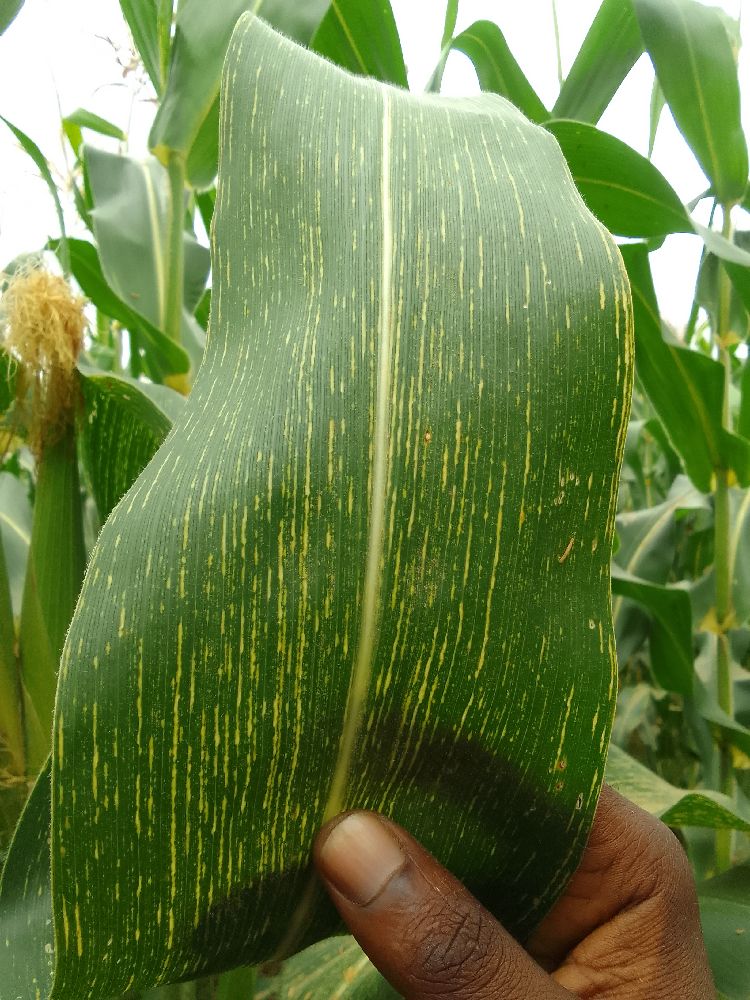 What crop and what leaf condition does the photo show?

maize, maize streak virus
